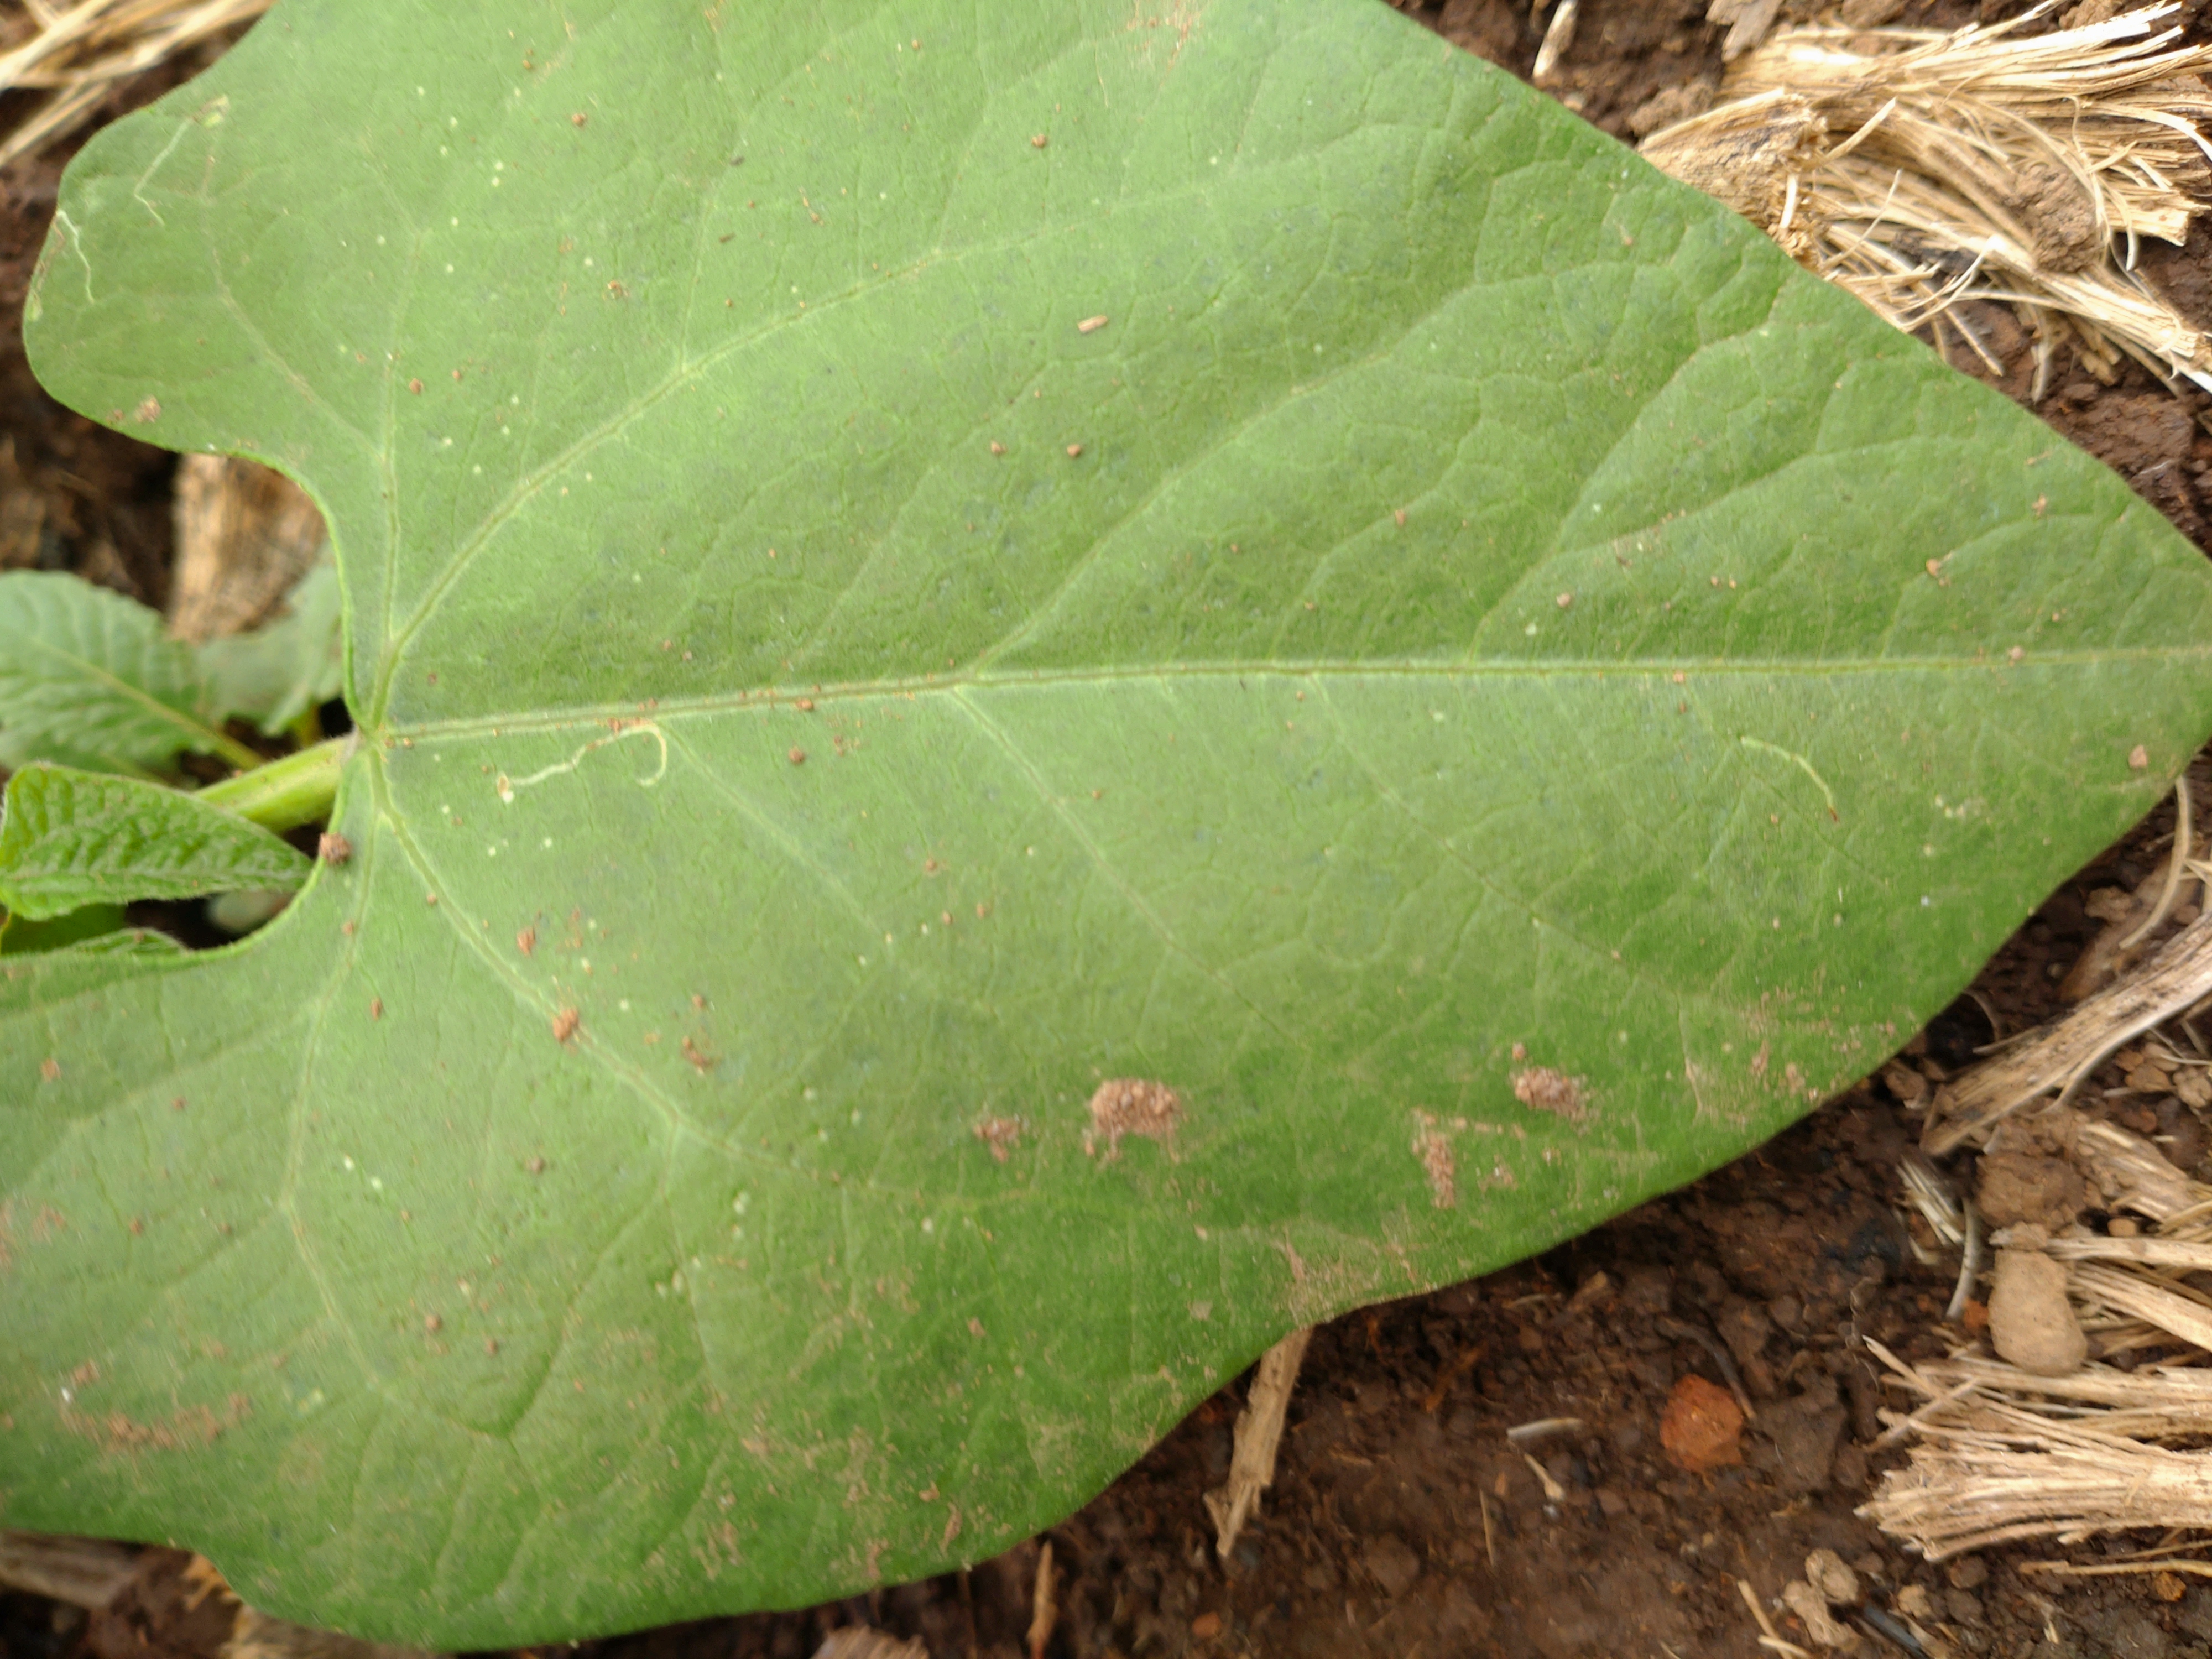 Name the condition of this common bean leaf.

healthy
